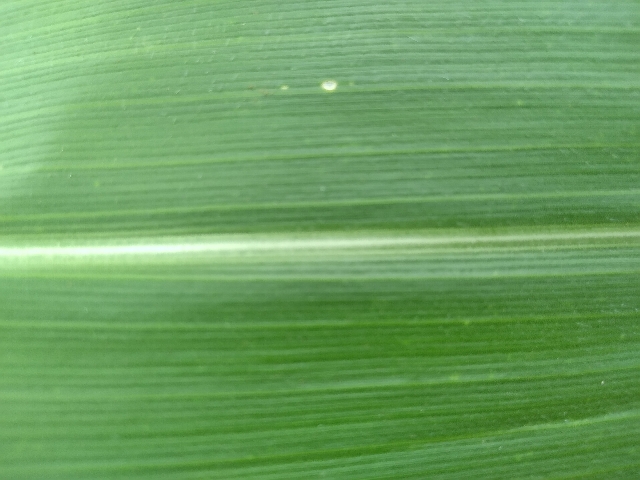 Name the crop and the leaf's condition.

maize, healthy
